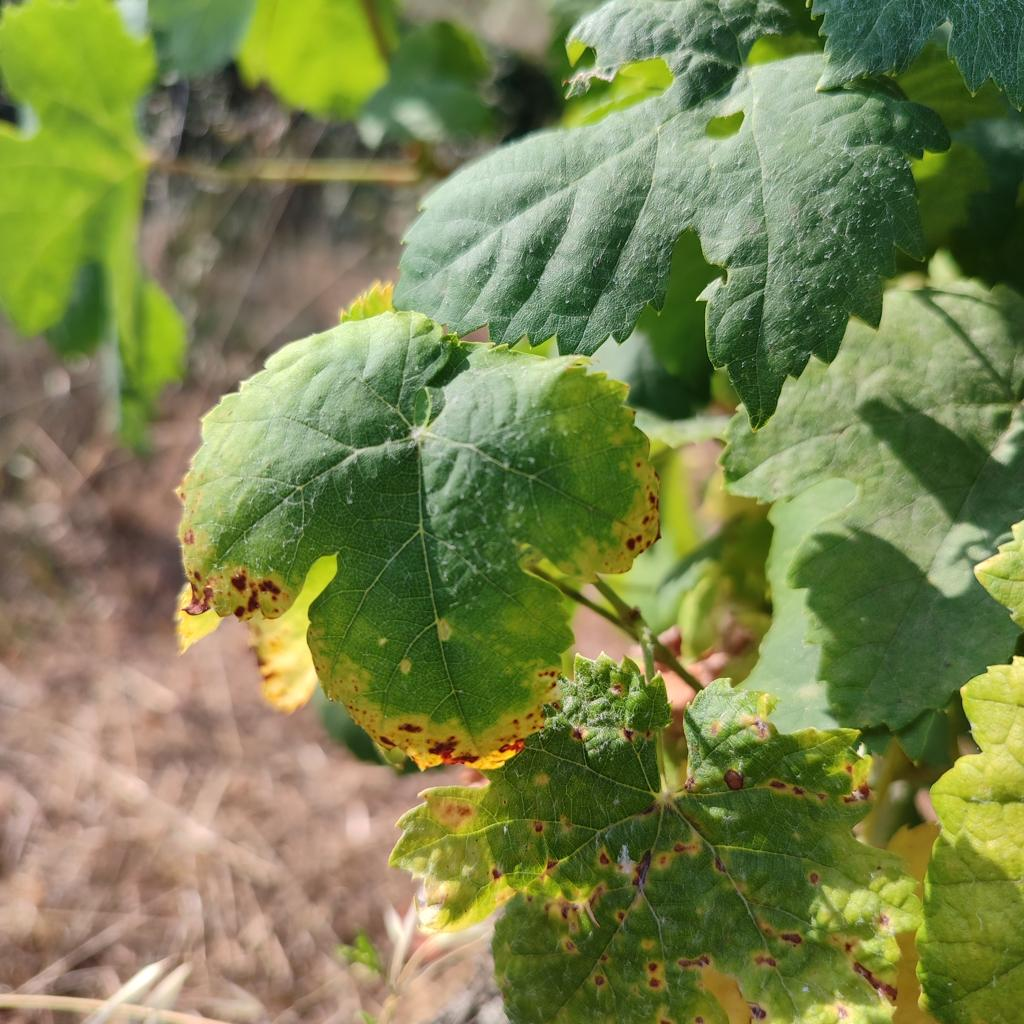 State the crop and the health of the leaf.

grapevine, esca complex
